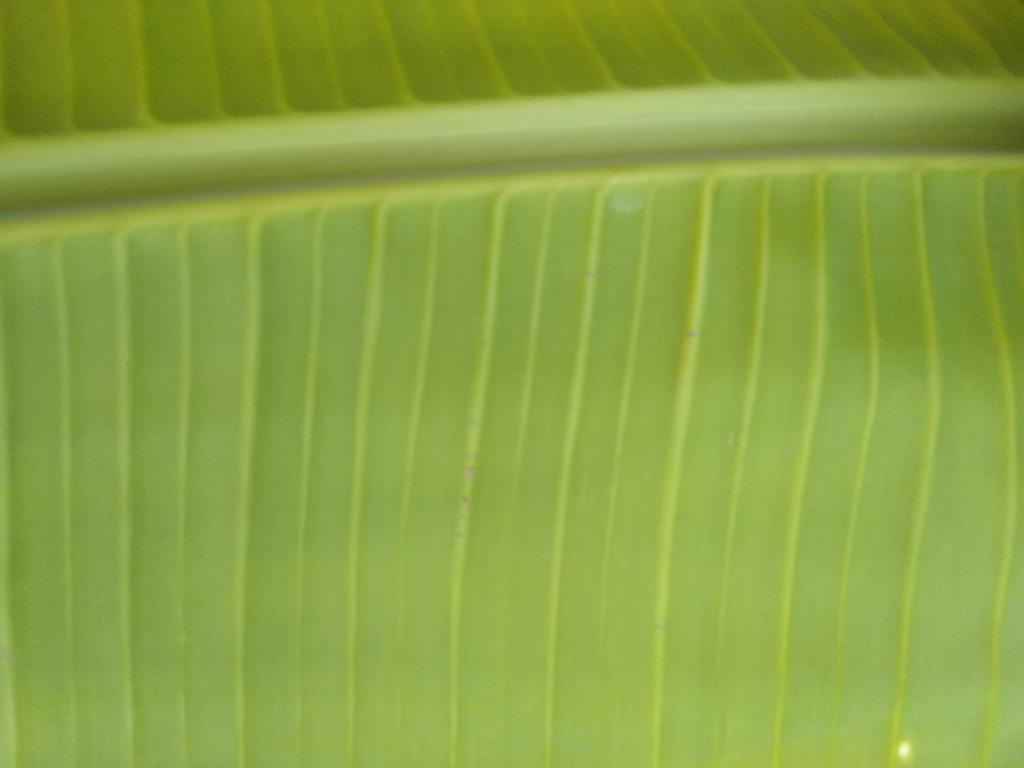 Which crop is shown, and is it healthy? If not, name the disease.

banana, healthy
